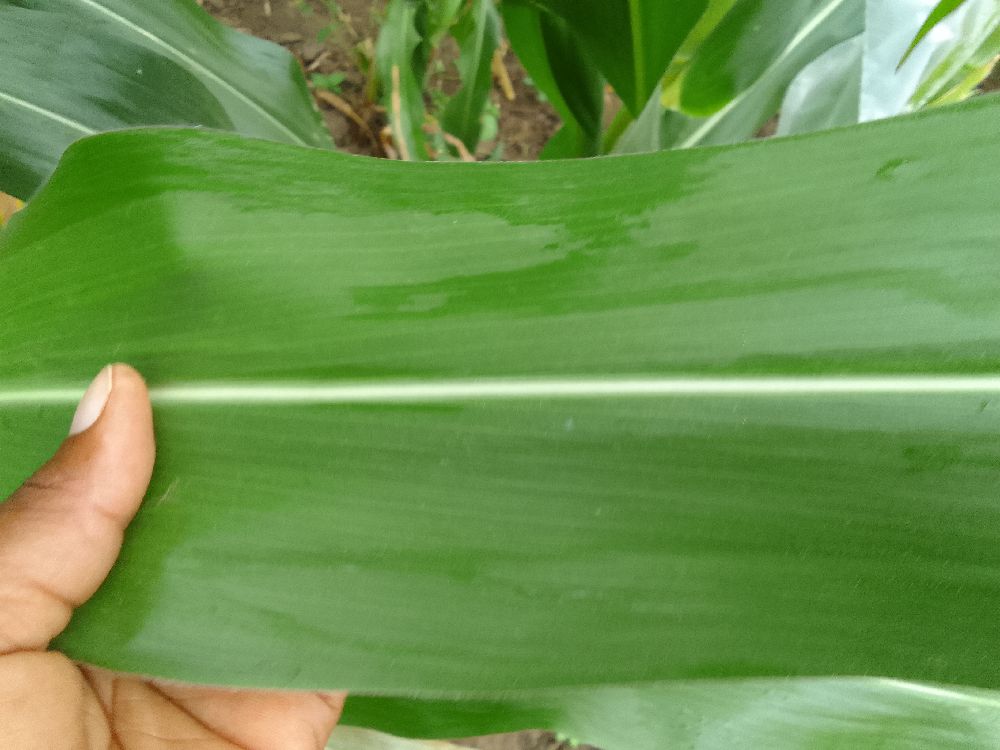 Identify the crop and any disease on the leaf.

maize, healthy
